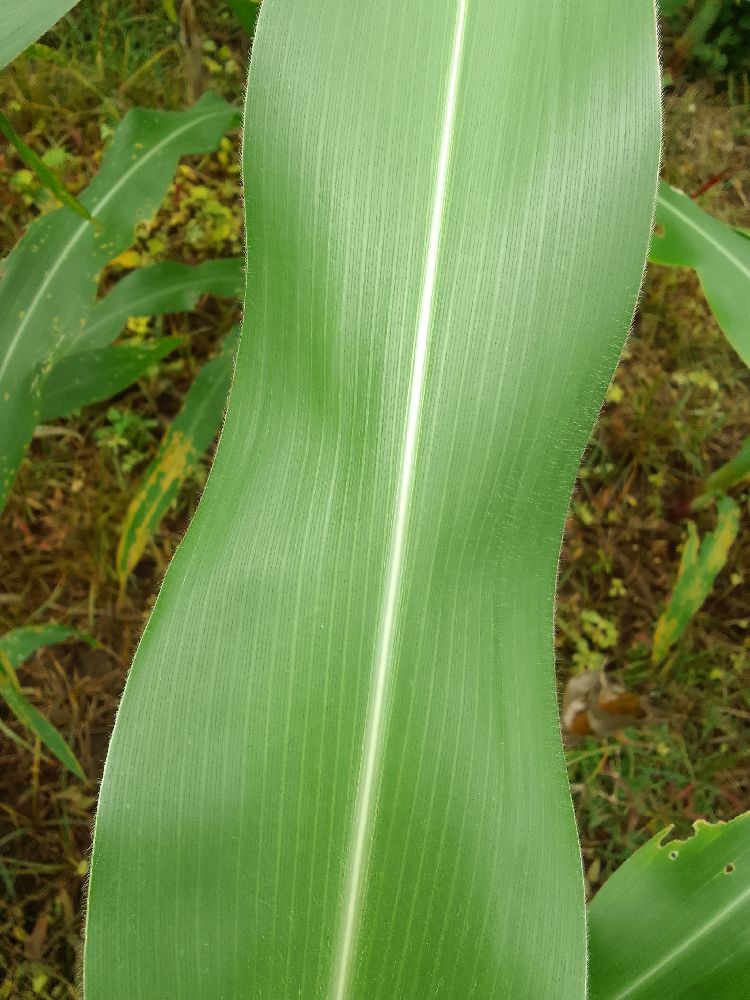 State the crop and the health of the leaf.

maize, healthy
